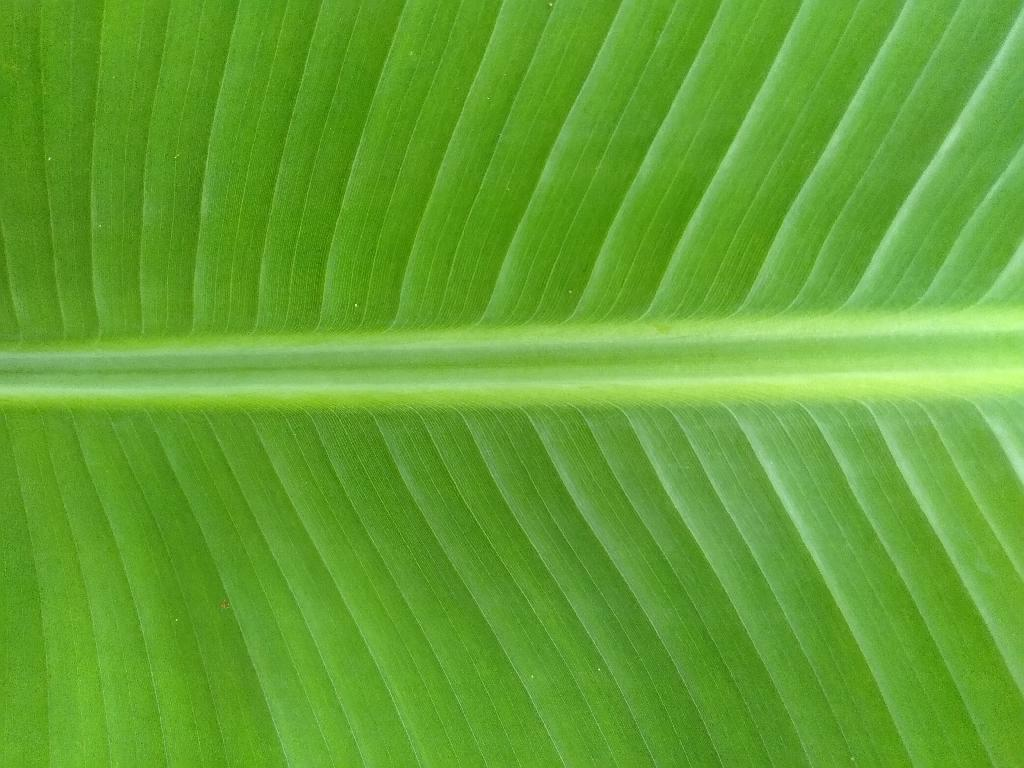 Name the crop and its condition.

banana, healthy
